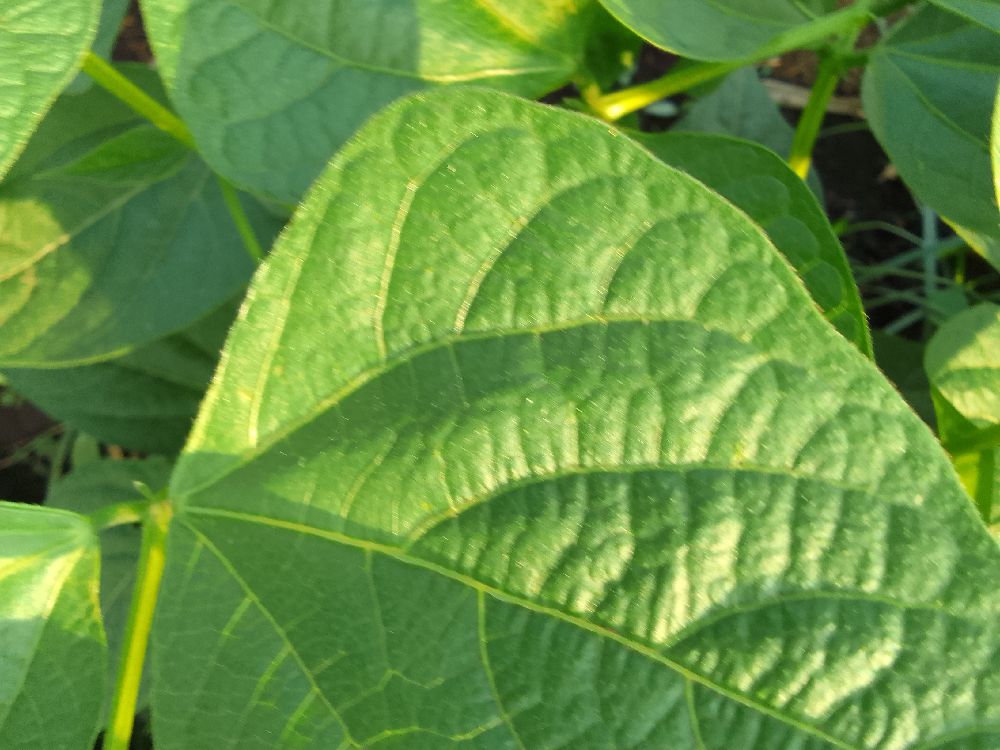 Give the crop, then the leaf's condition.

common bean, healthy
